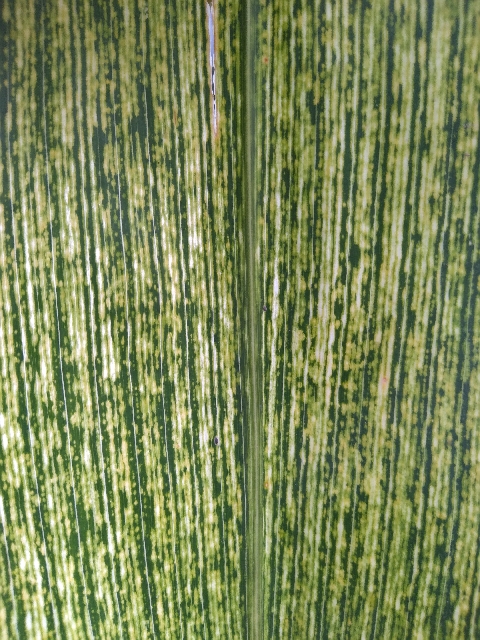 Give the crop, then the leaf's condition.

maize, maize streak virus
